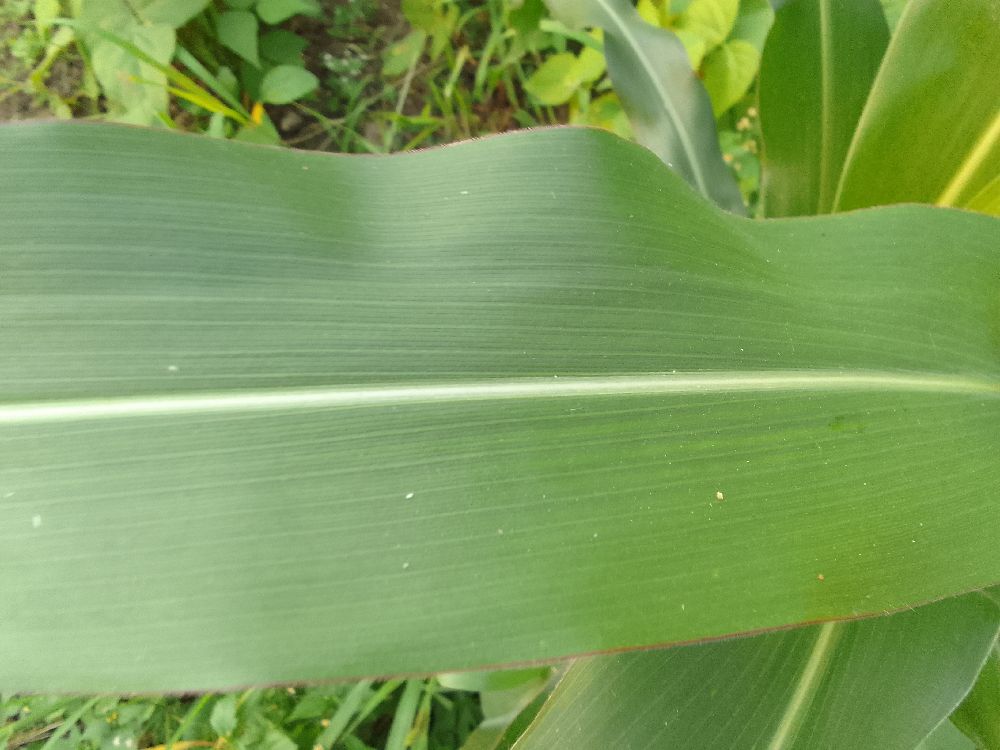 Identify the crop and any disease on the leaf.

maize, healthy
